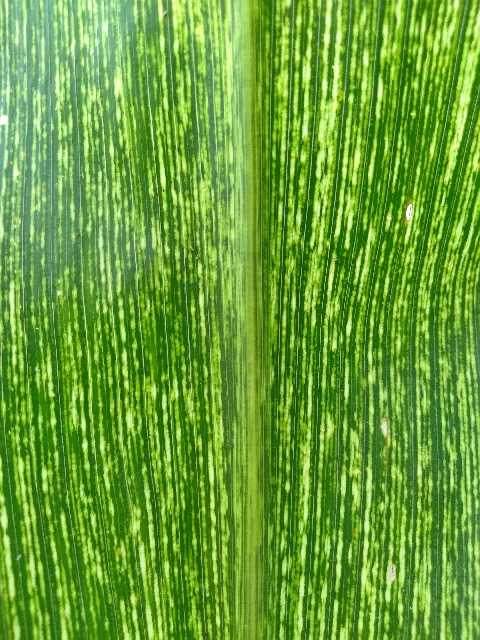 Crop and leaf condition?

maize, maize streak virus
